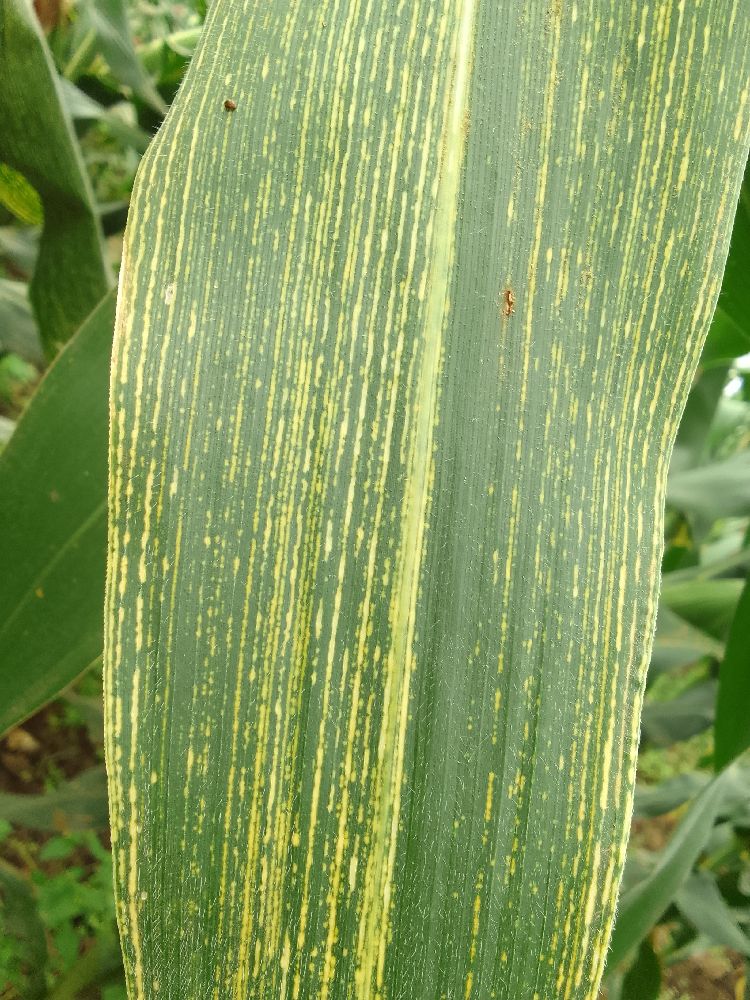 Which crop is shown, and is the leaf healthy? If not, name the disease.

maize, maize streak virus
